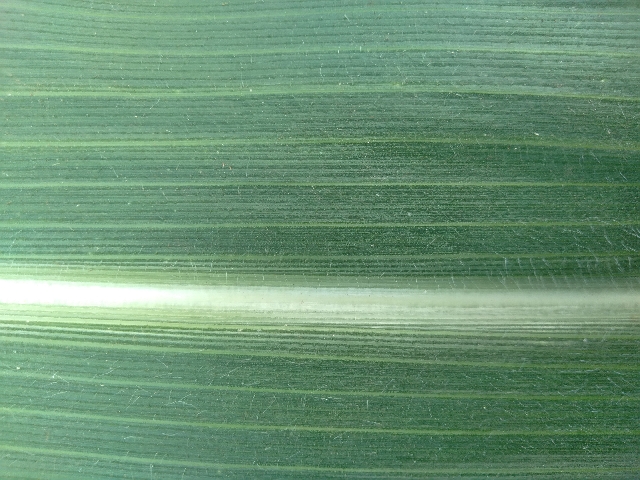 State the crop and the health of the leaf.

maize, healthy
